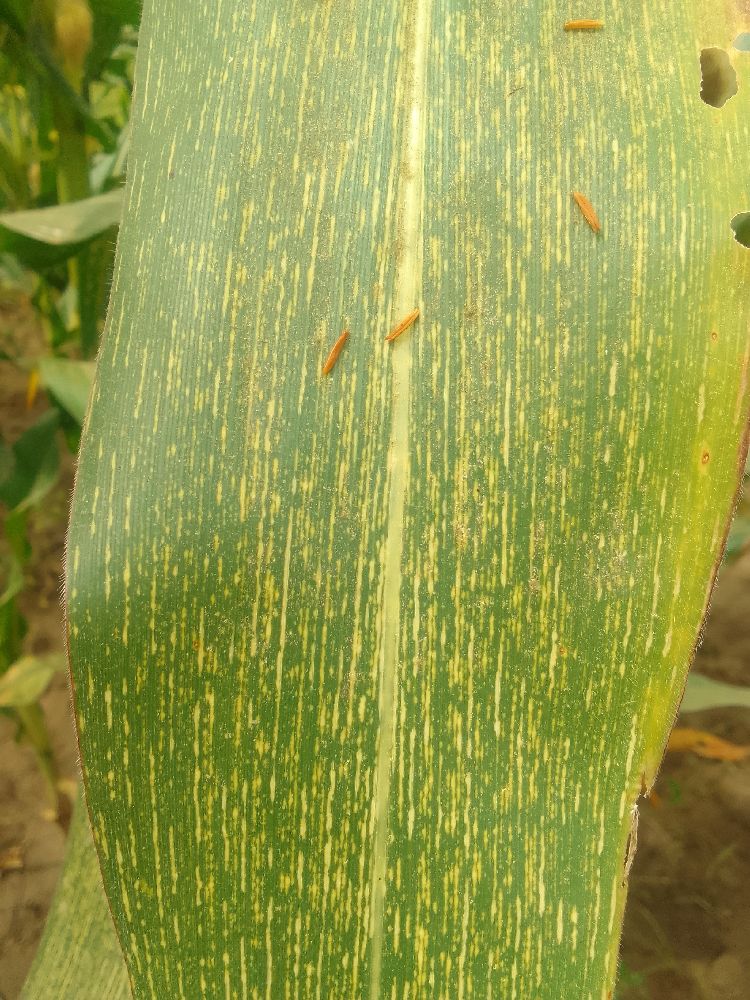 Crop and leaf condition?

maize, maize streak virus
